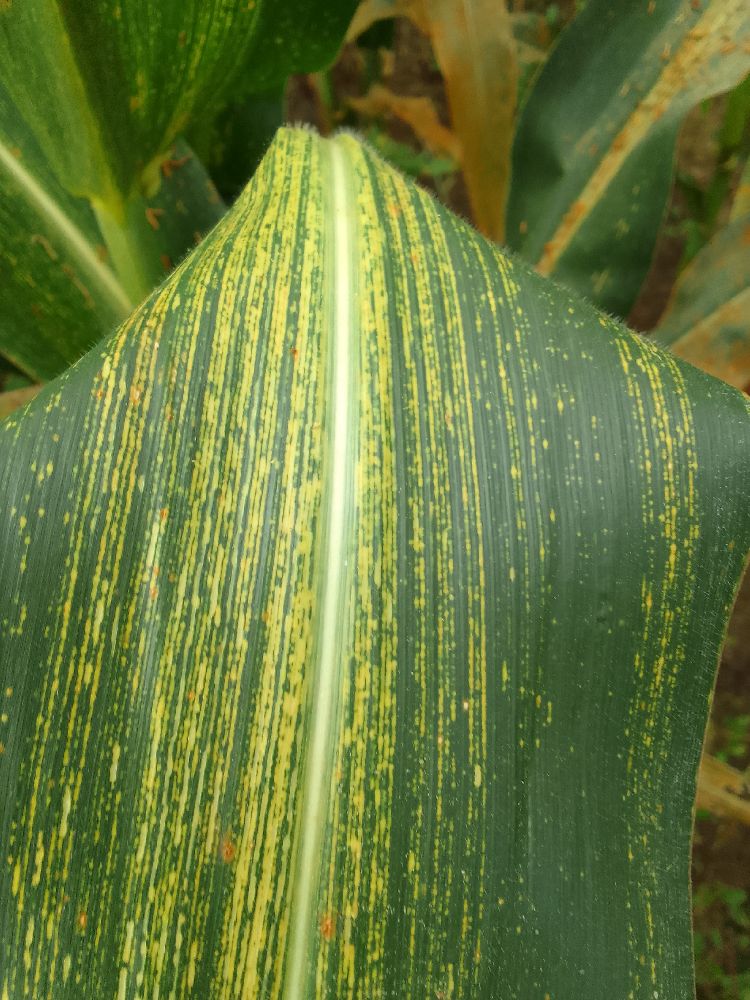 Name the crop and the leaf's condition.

maize, maize streak virus
